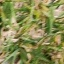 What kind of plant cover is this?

grass
